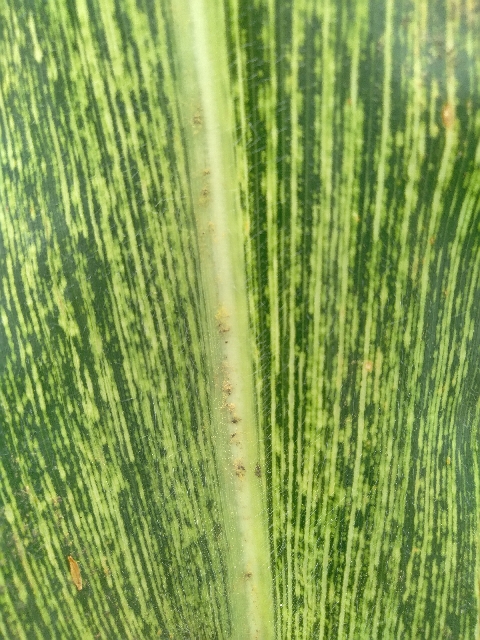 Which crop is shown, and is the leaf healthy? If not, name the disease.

maize, maize streak virus
